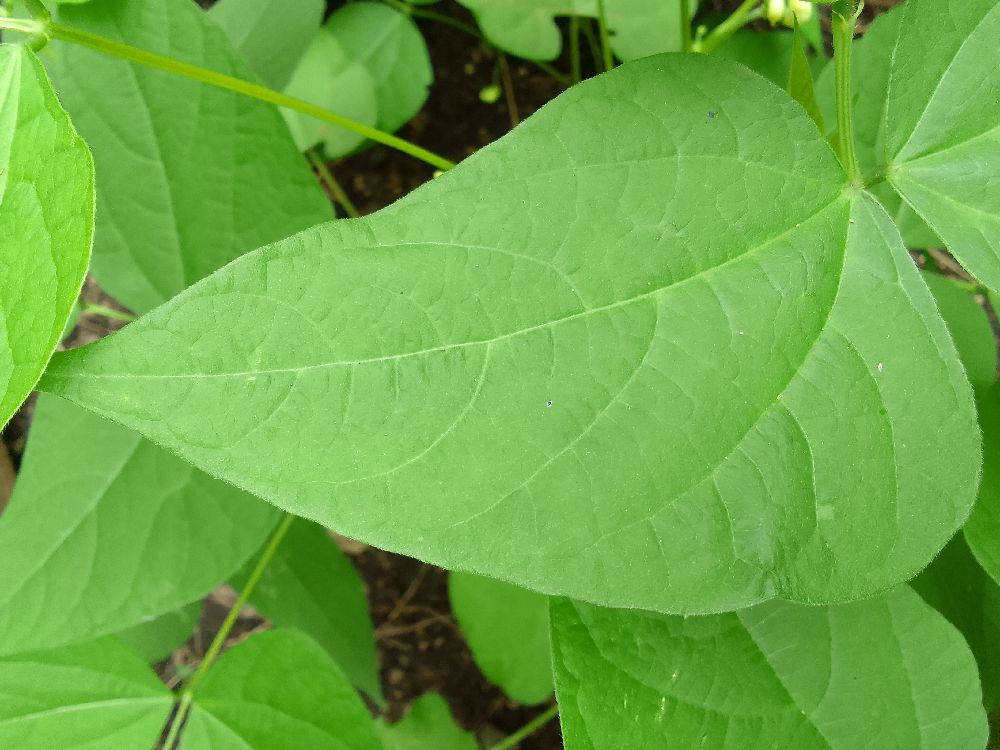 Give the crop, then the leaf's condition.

common bean, healthy
